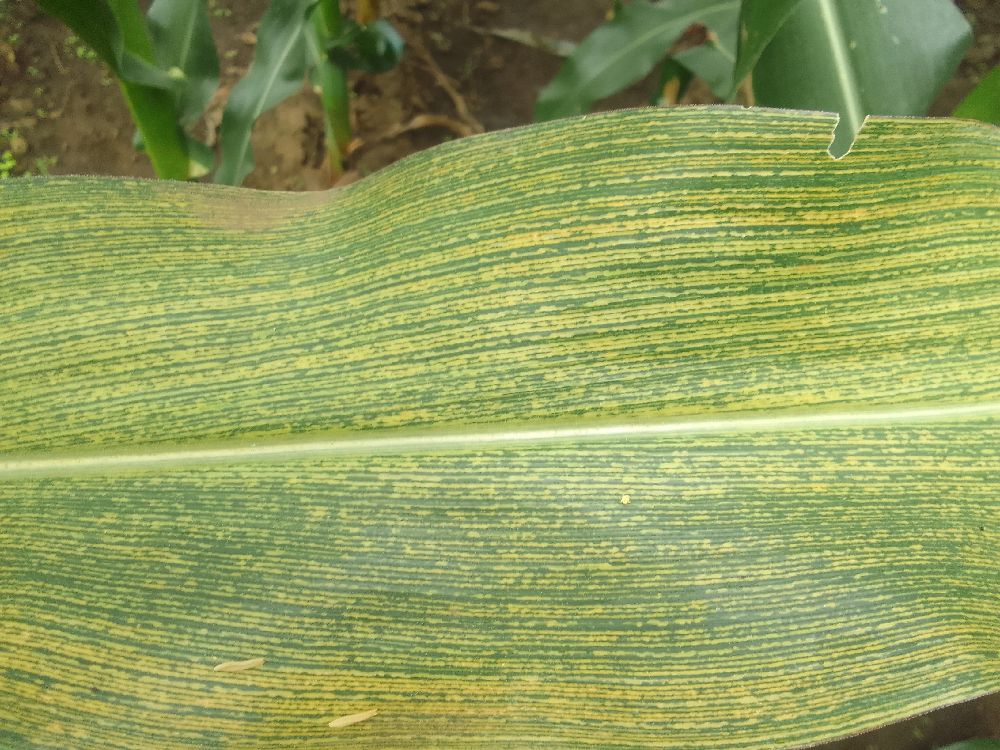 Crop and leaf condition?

maize, maize streak virus
